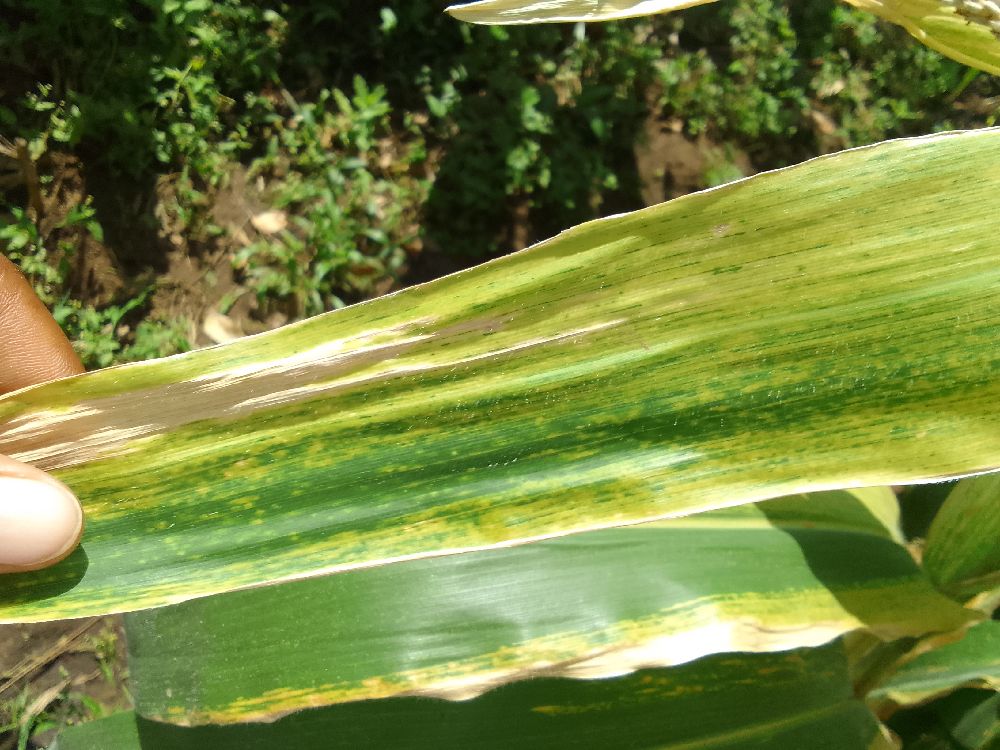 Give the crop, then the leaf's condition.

maize, maize lethal necrosis
